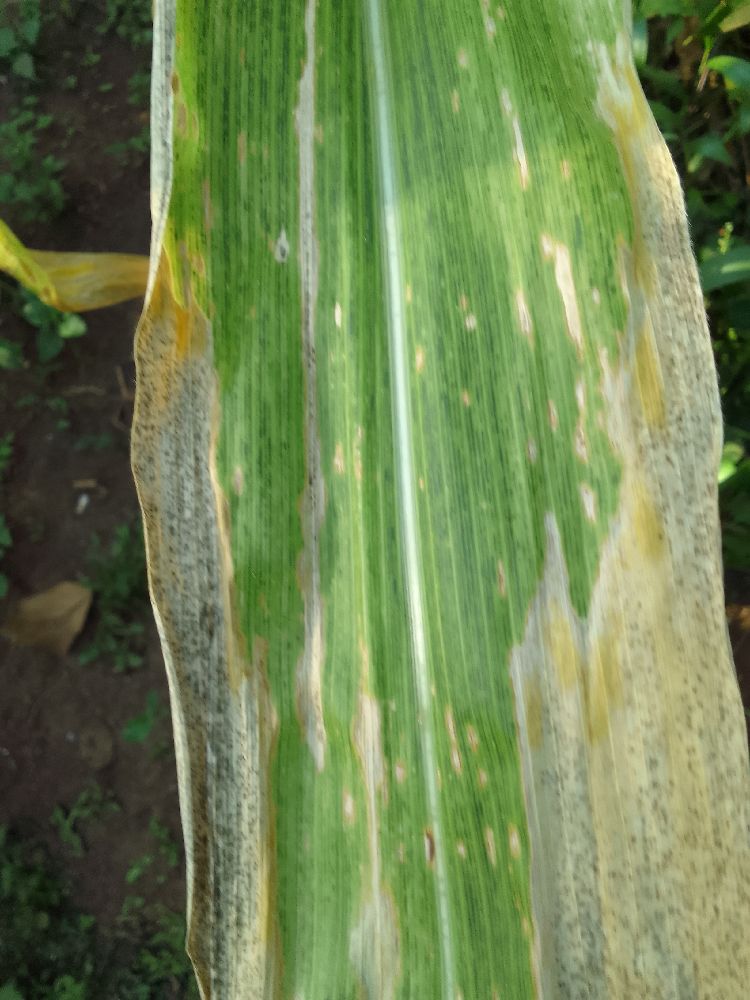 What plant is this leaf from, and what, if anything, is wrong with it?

maize, maize lethal necrosis
